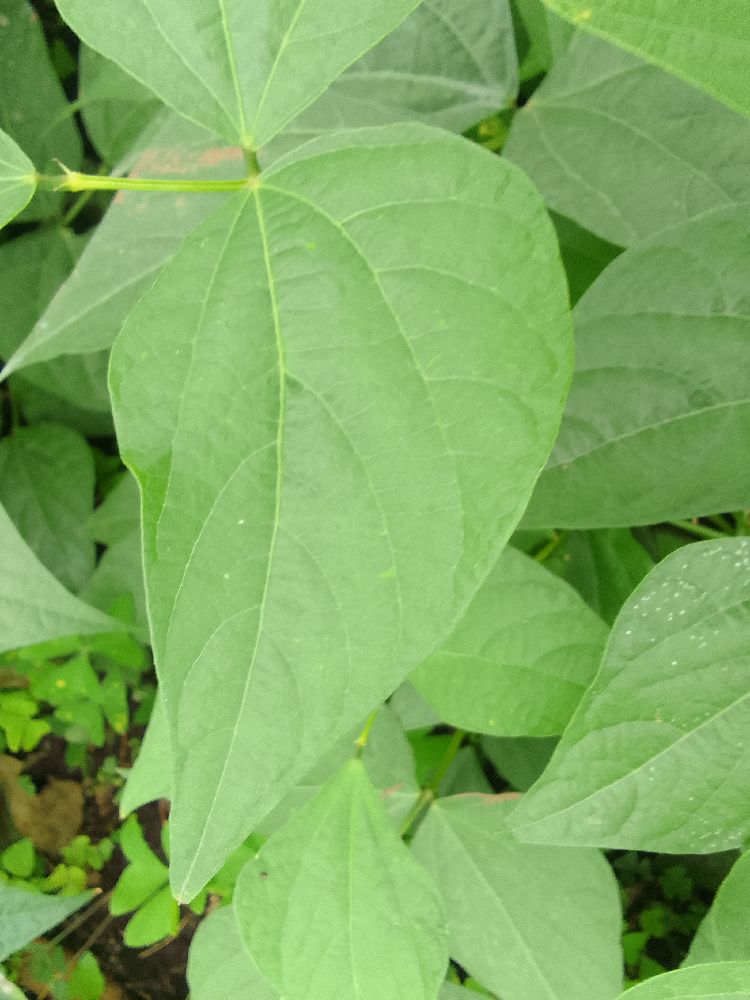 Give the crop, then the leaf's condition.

common bean, healthy
